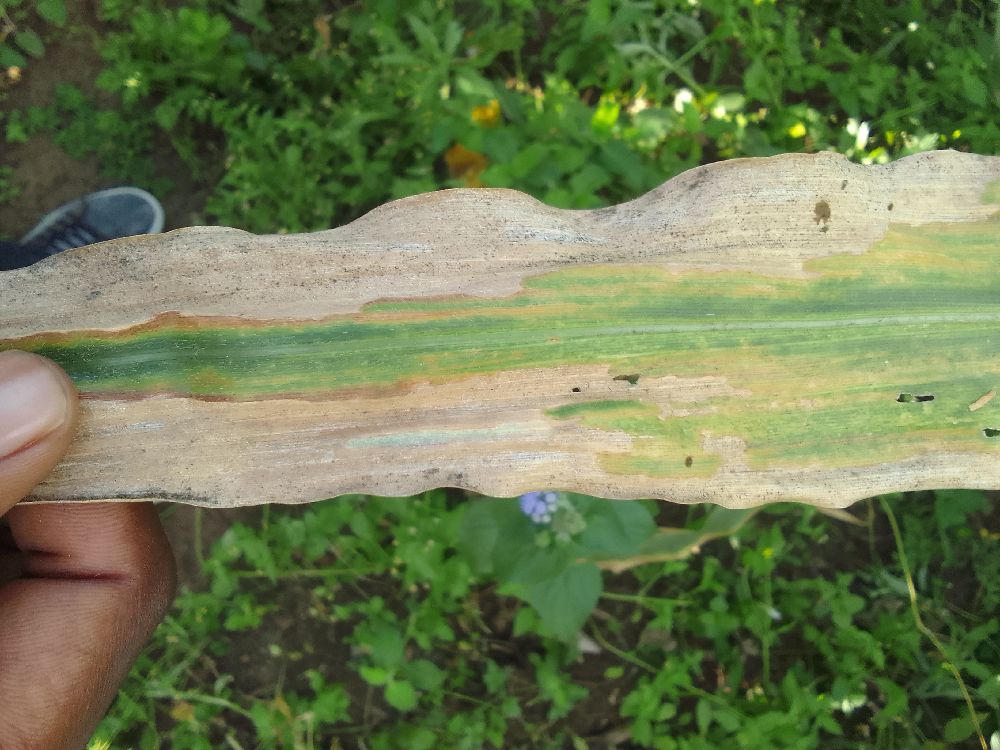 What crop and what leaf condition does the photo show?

maize, maize lethal necrosis
